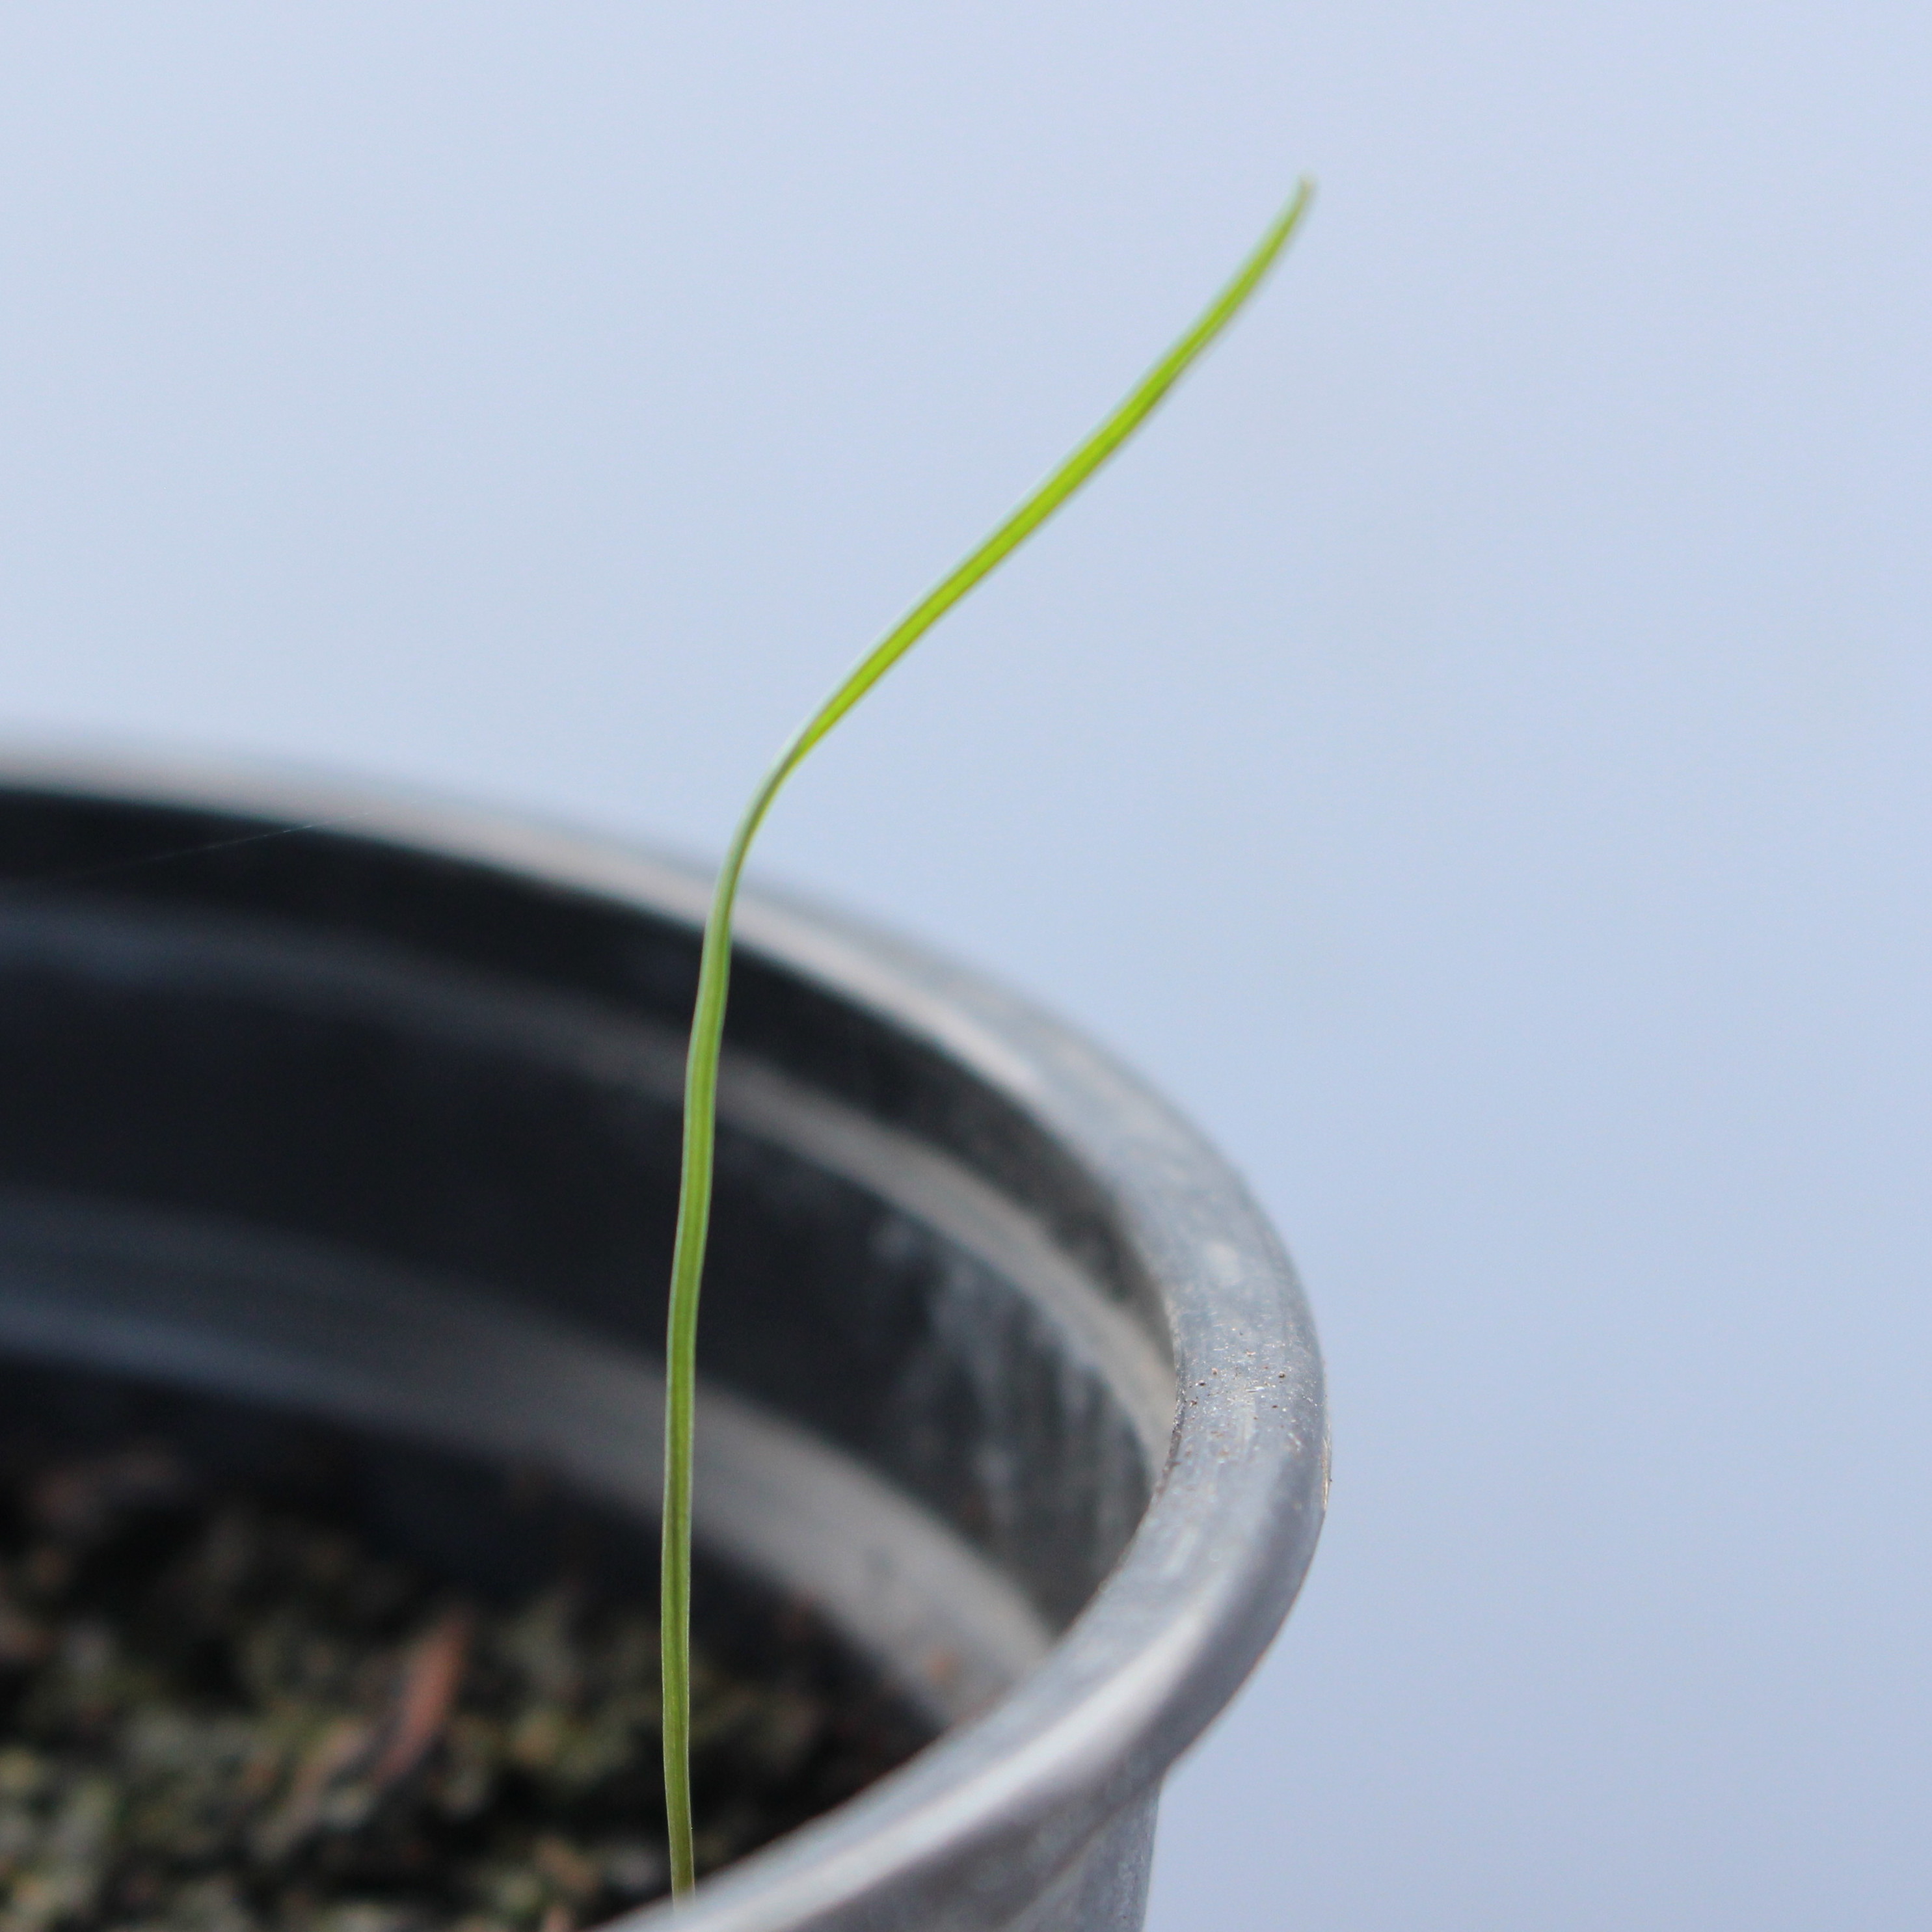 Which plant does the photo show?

Lolium multiflorum
